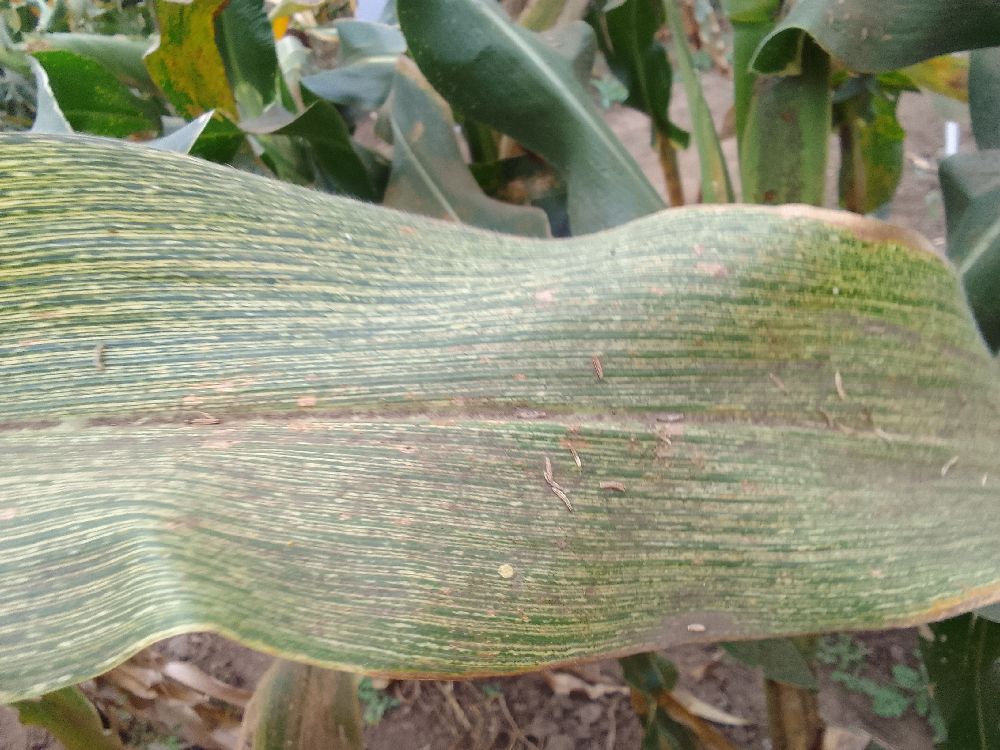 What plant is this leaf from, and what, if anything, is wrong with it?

maize, maize streak virus
